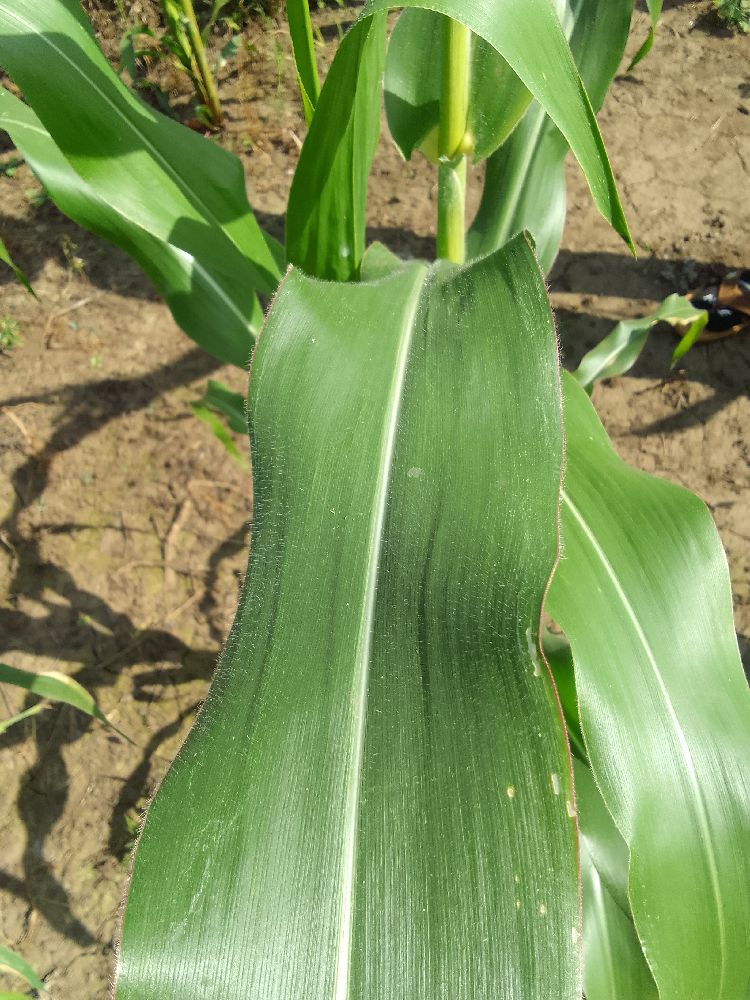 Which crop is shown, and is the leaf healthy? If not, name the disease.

maize, healthy
